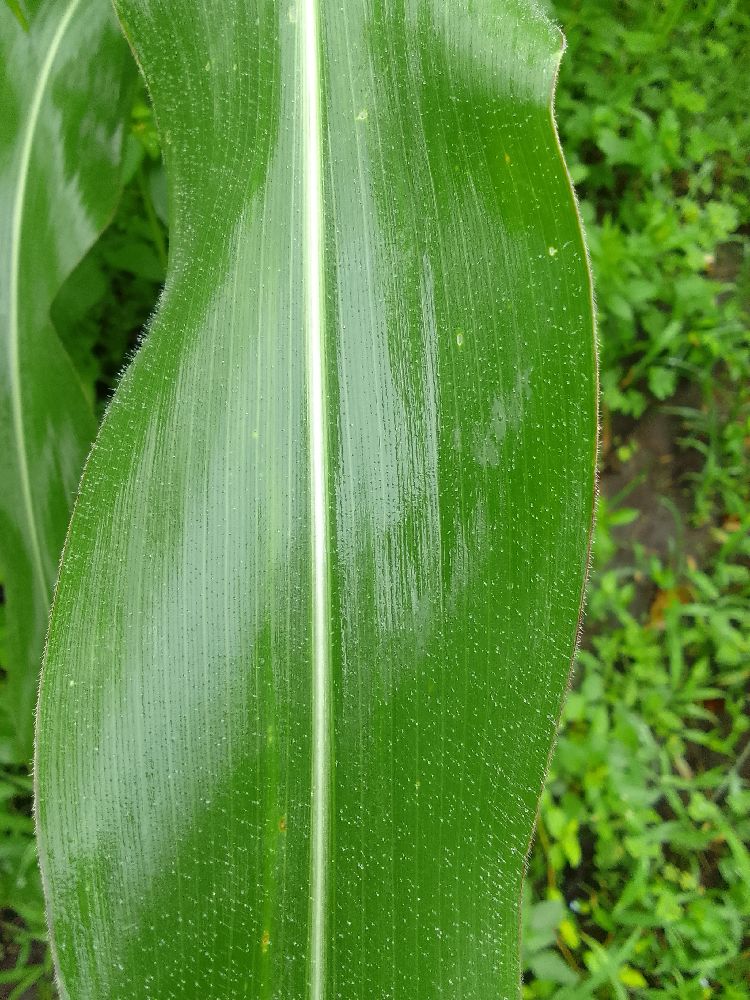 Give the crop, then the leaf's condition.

maize, healthy
